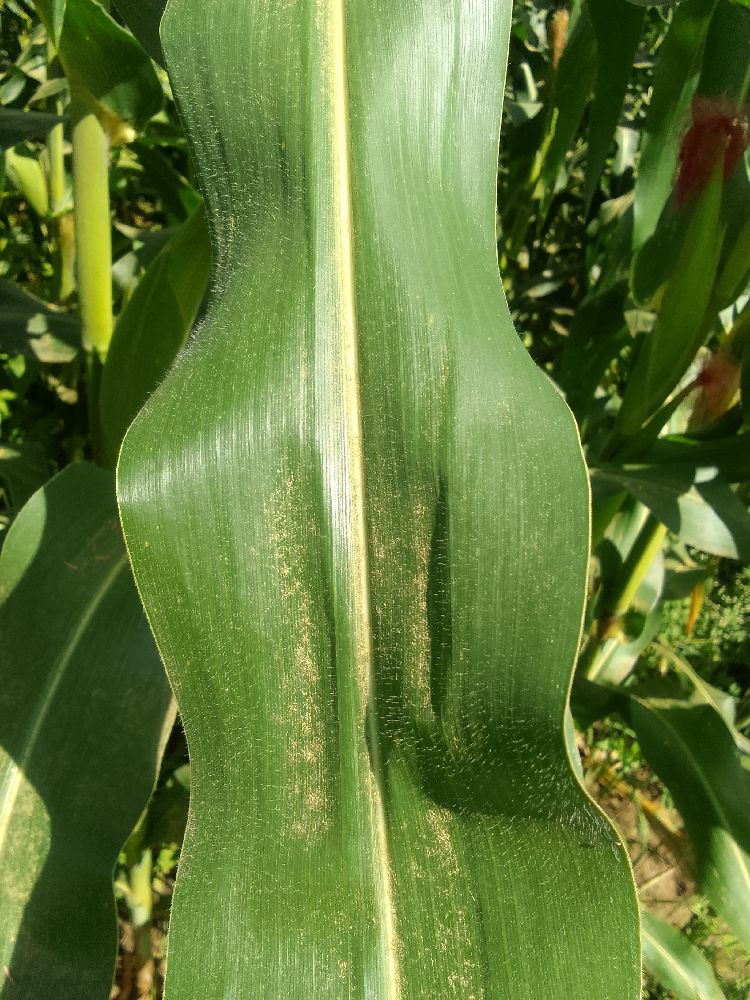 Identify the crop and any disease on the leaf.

maize, healthy
